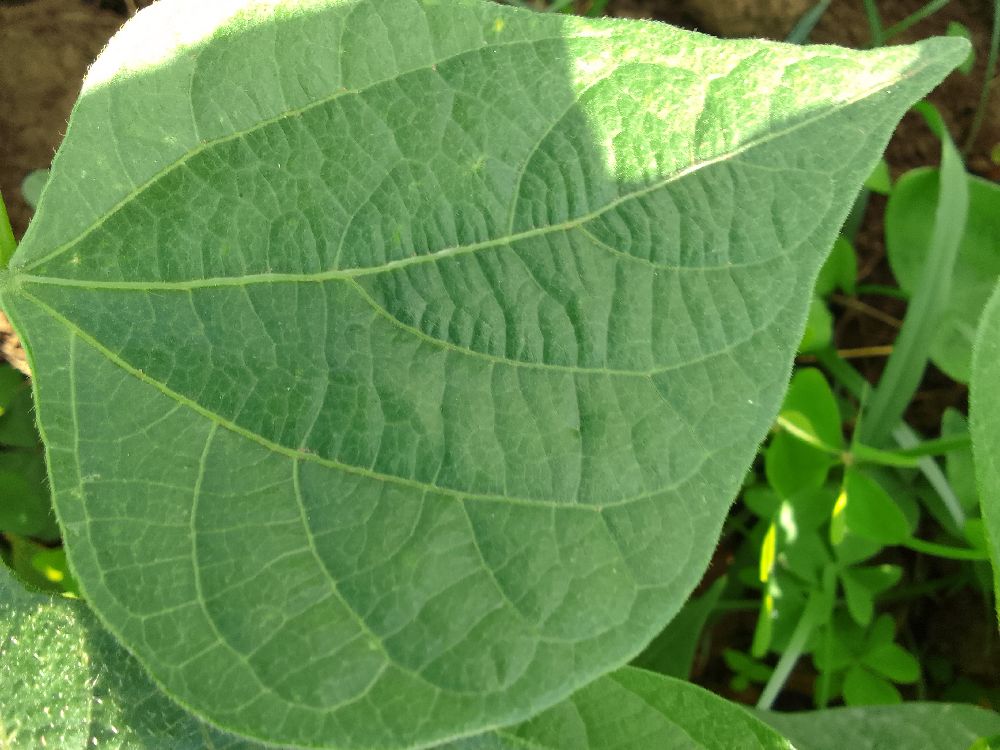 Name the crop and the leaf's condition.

common bean, healthy
